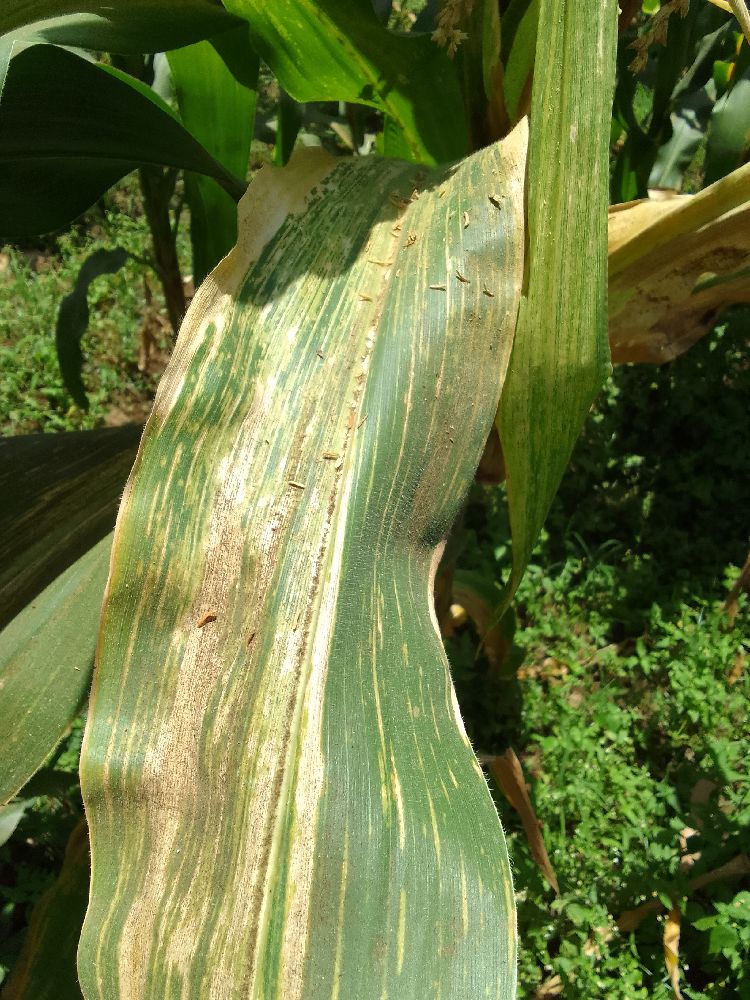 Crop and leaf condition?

maize, maize lethal necrosis
